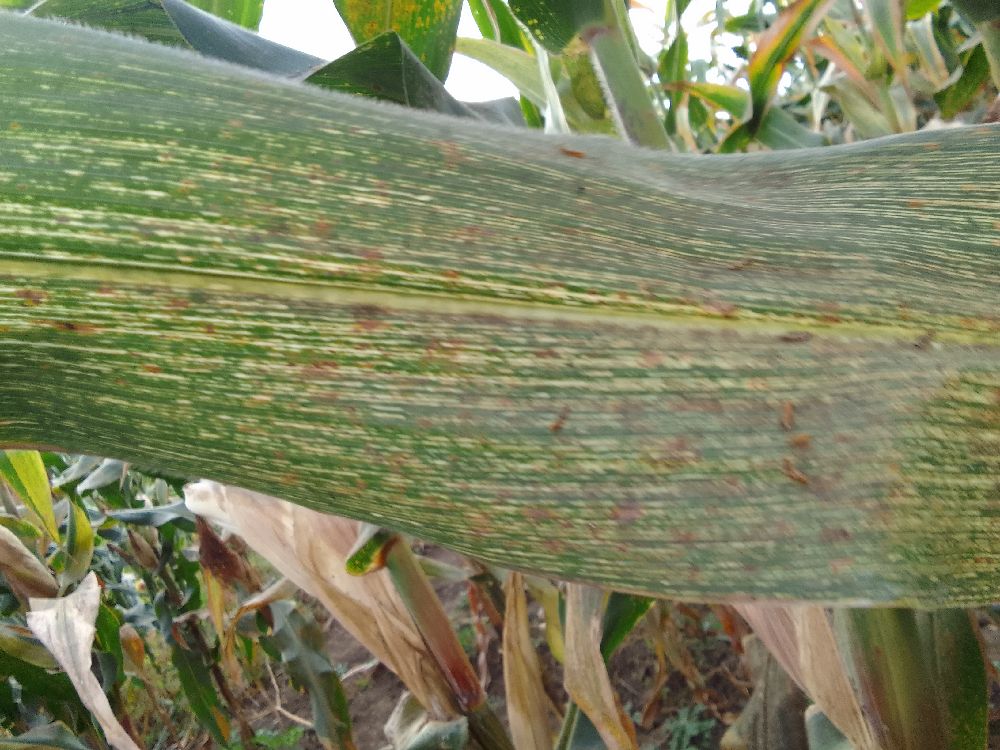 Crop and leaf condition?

maize, maize streak virus
